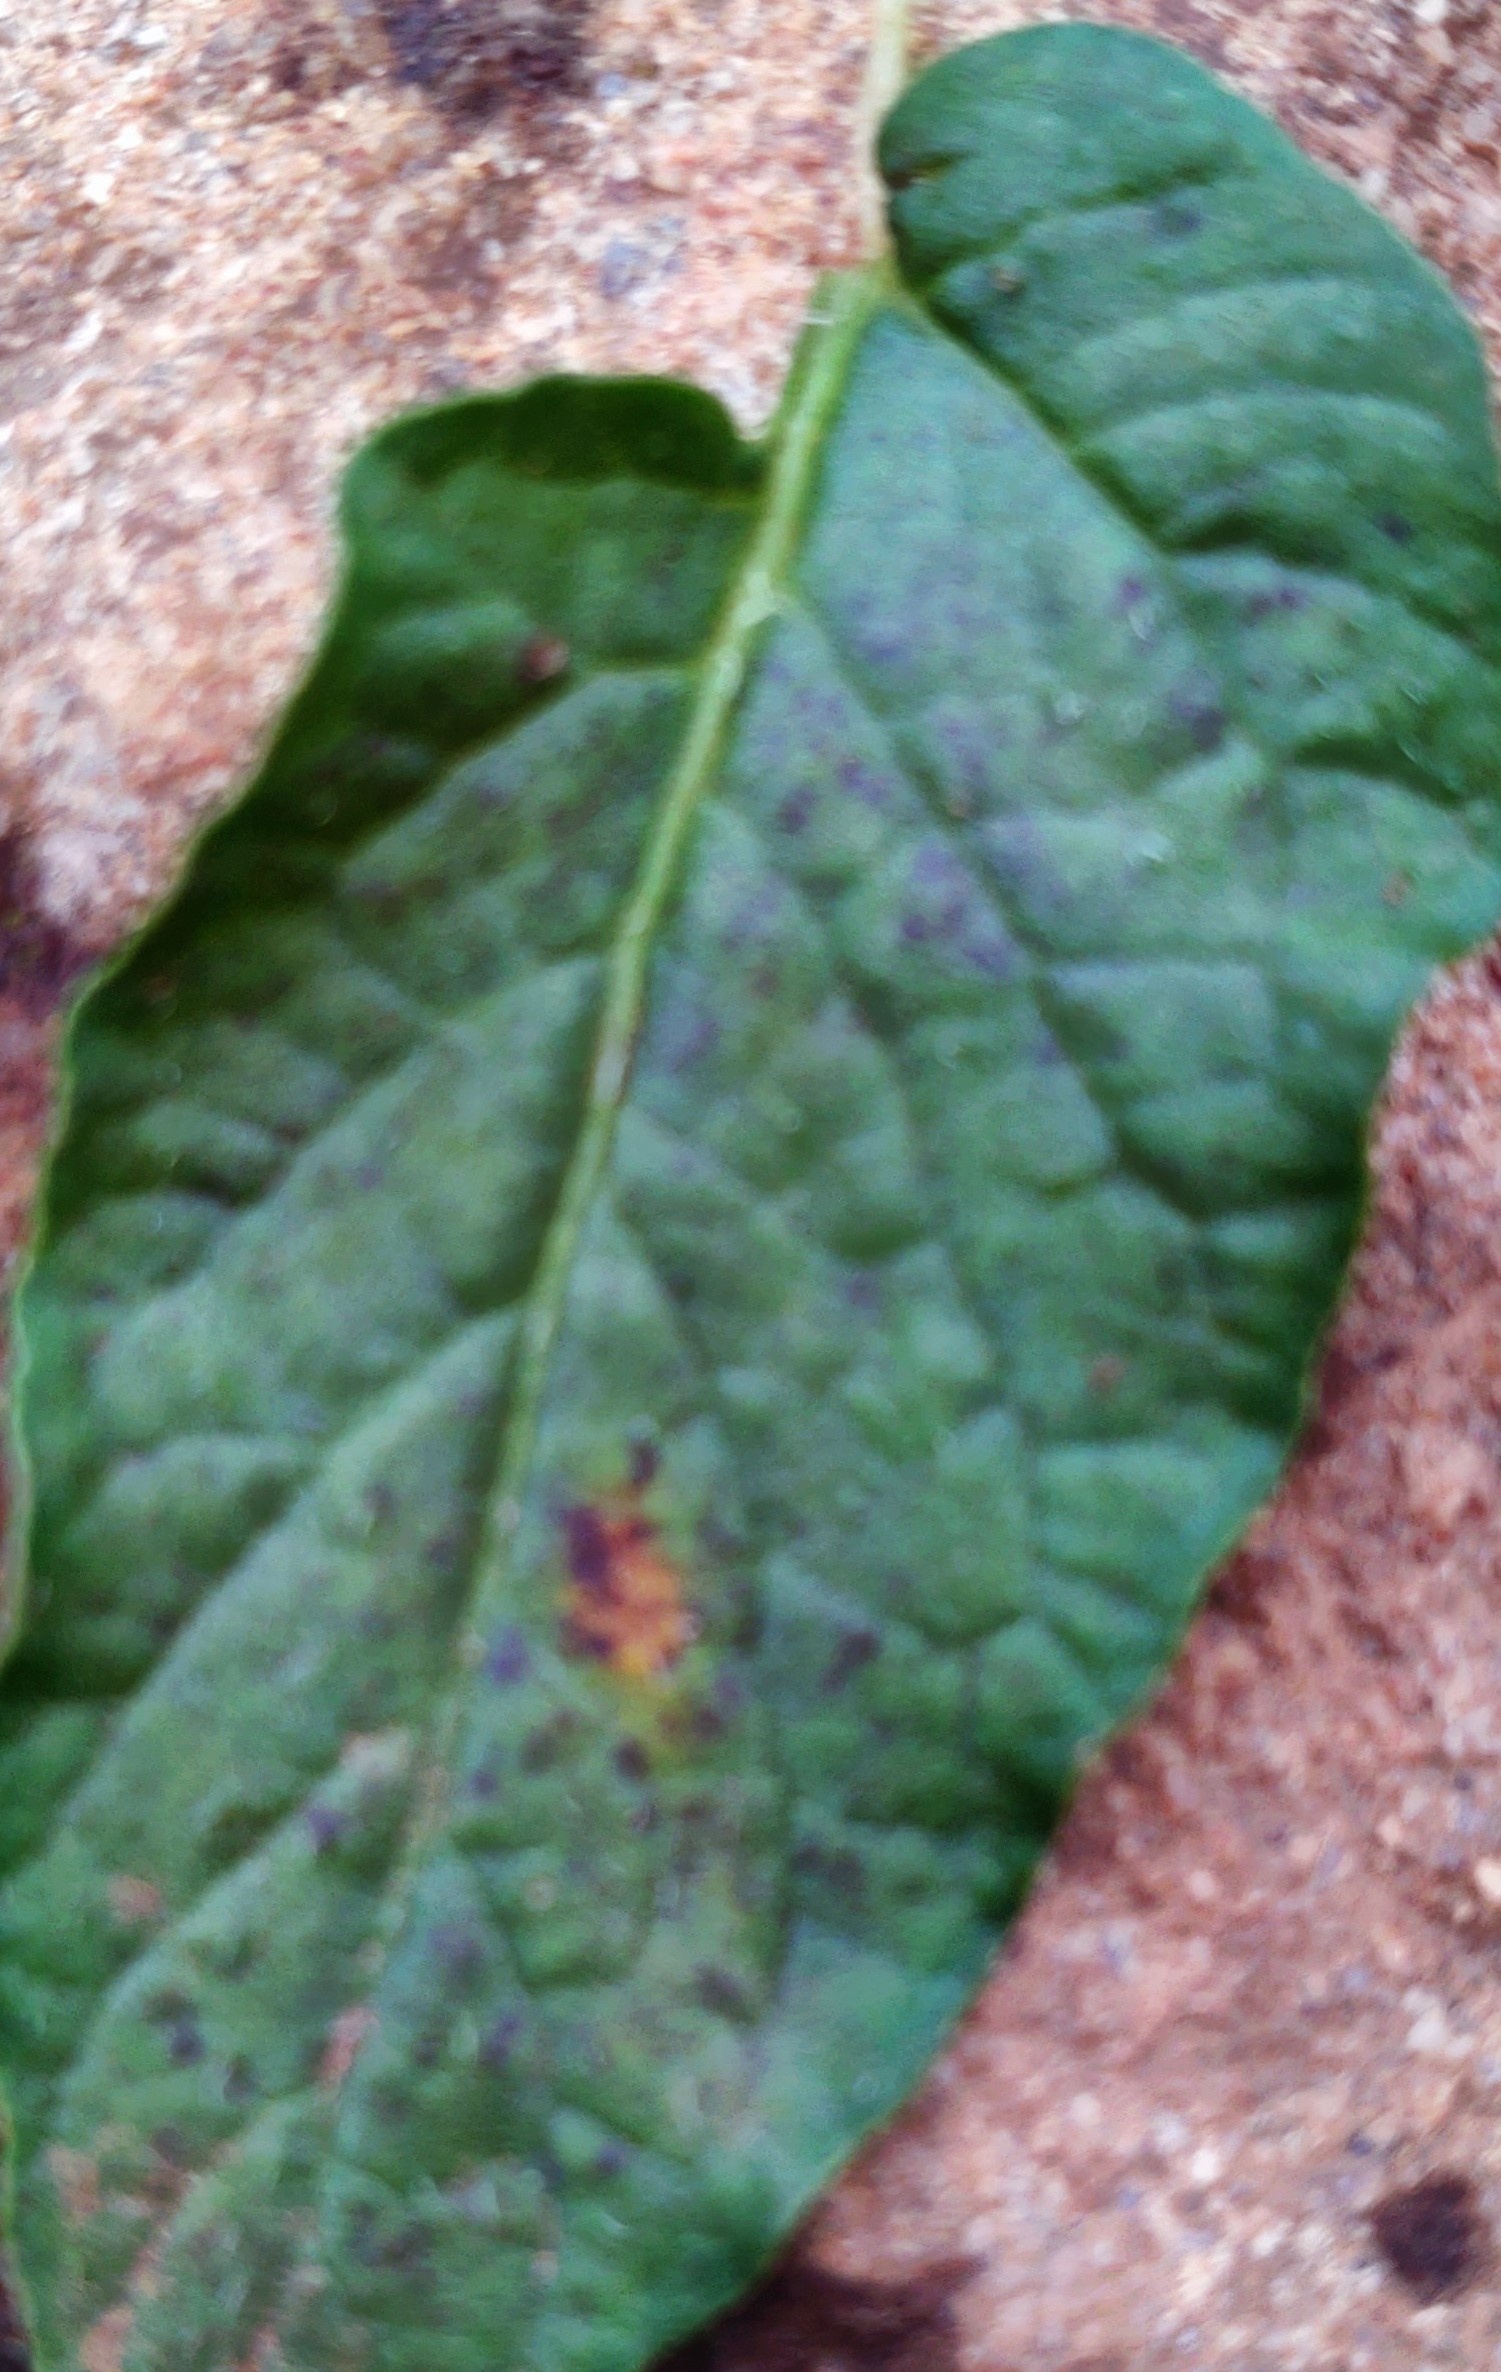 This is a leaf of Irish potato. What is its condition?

late blight
